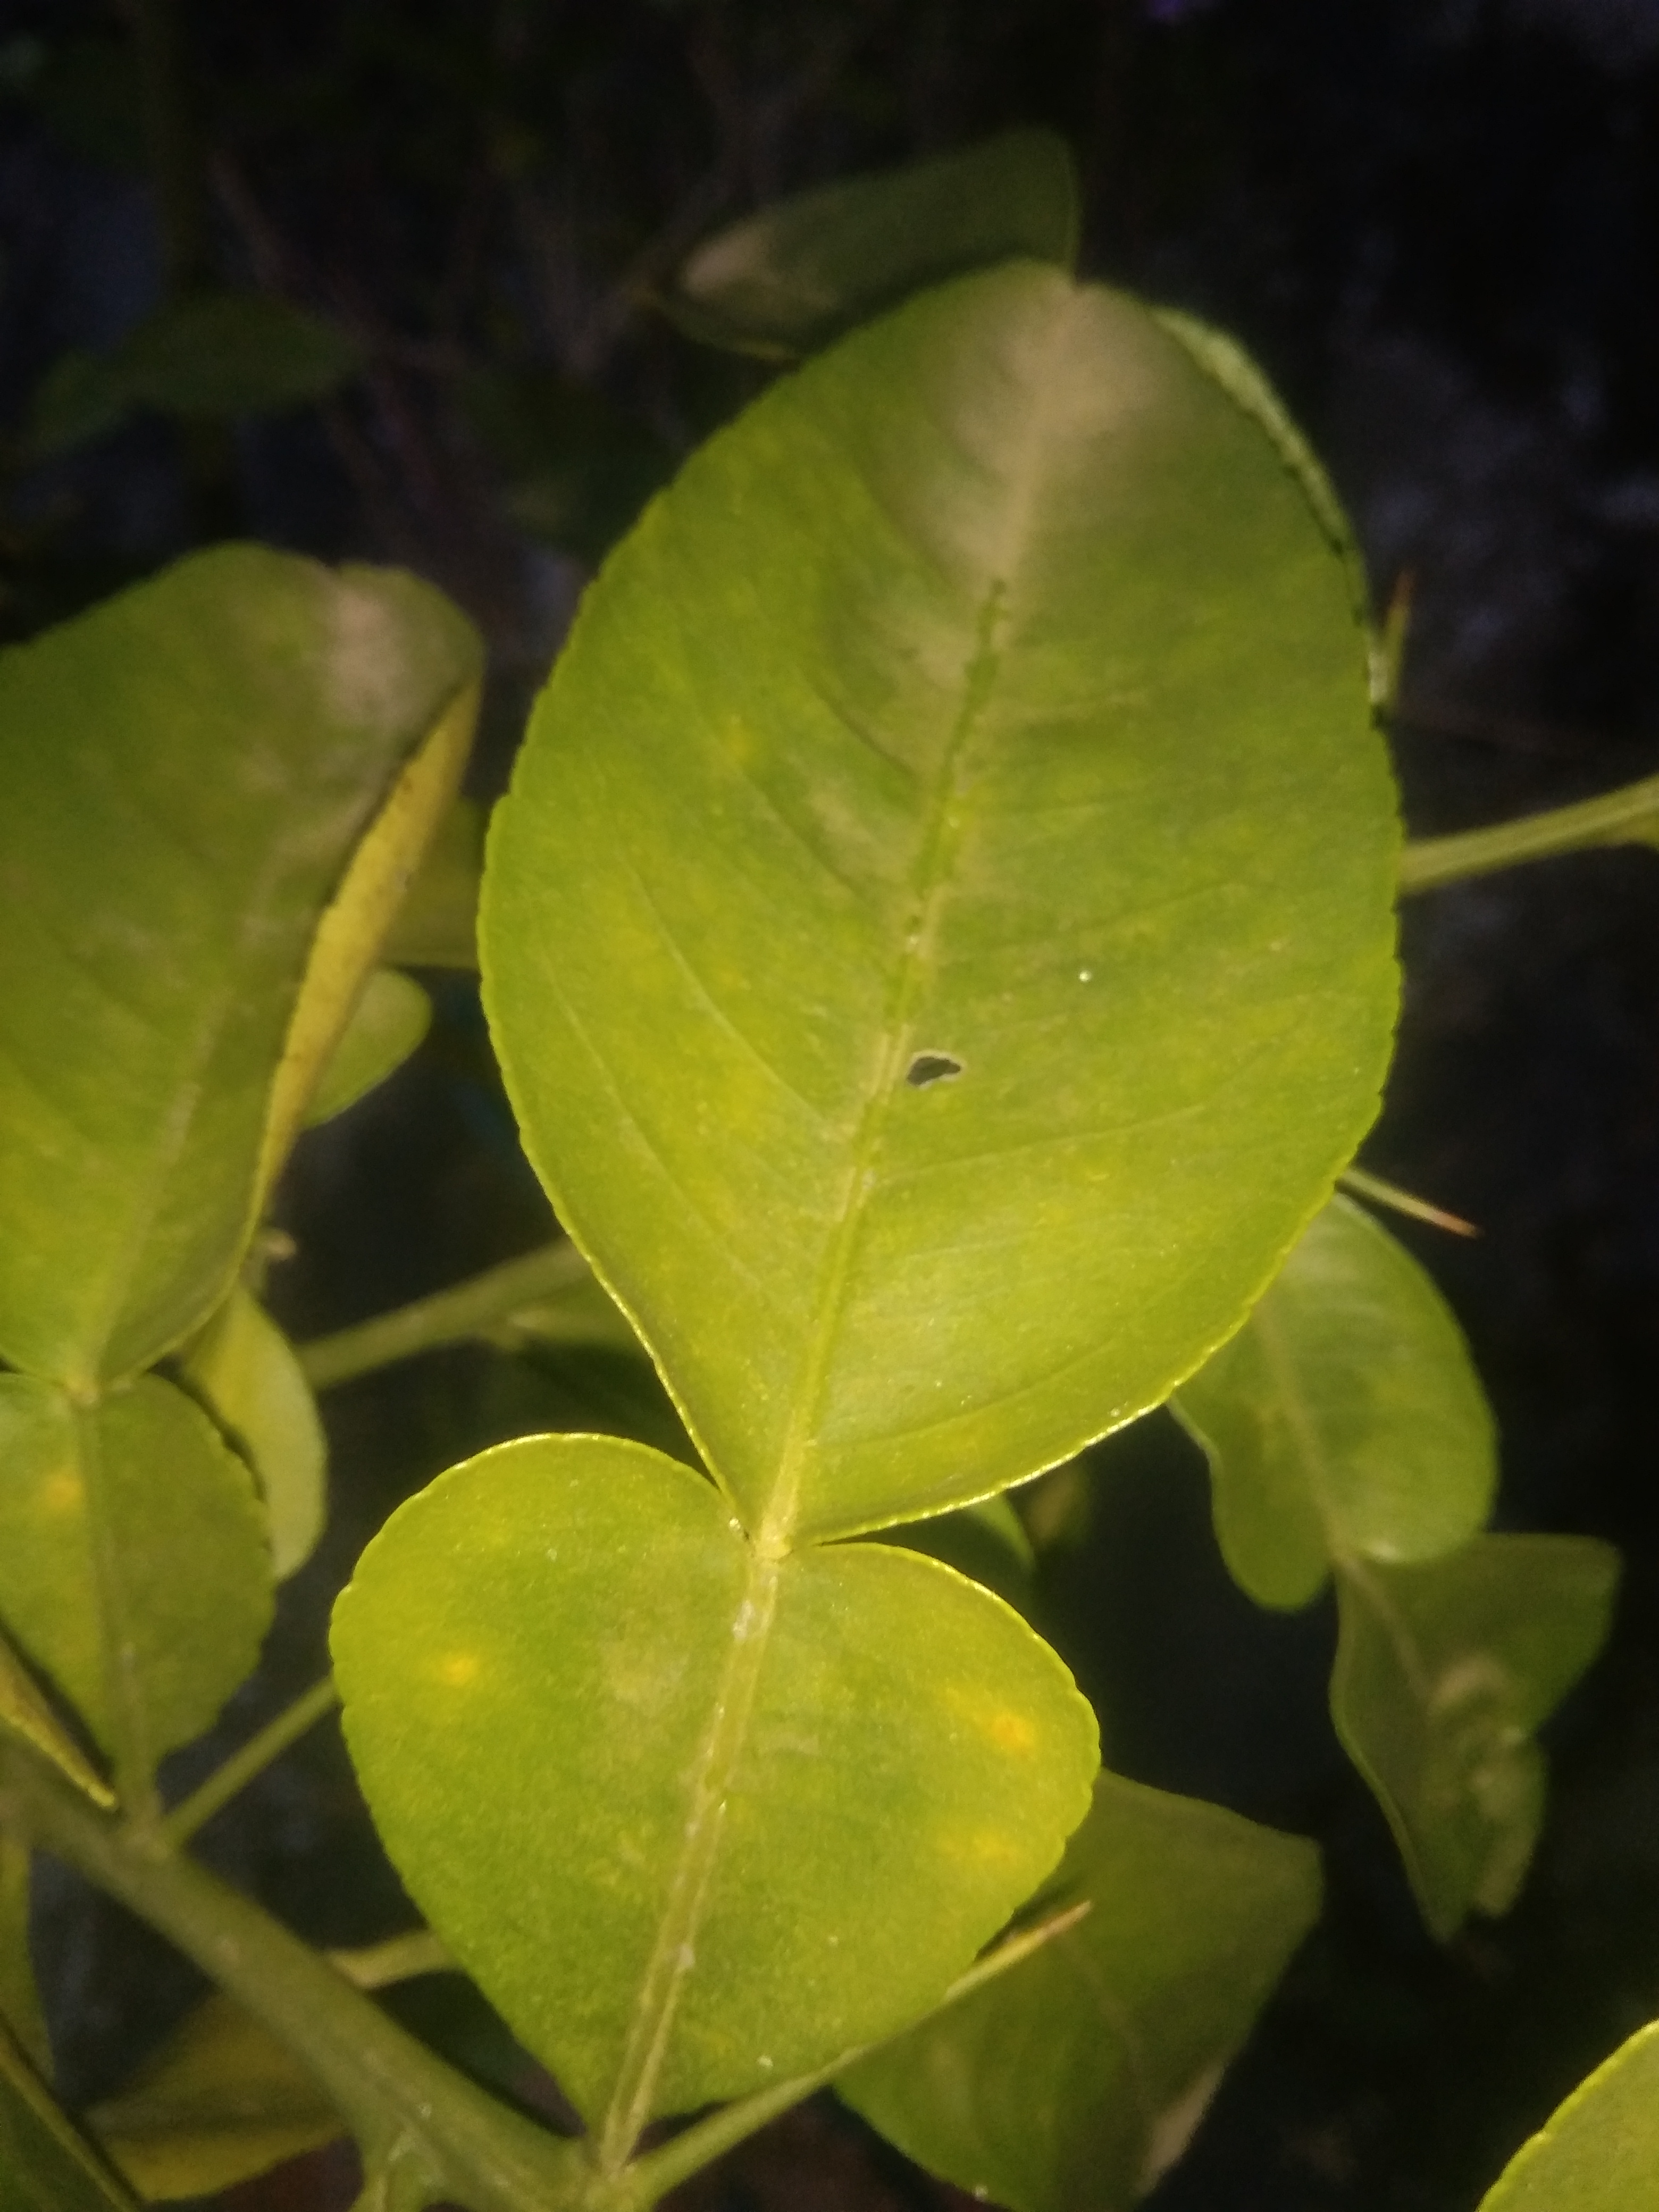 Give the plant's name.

lemon
